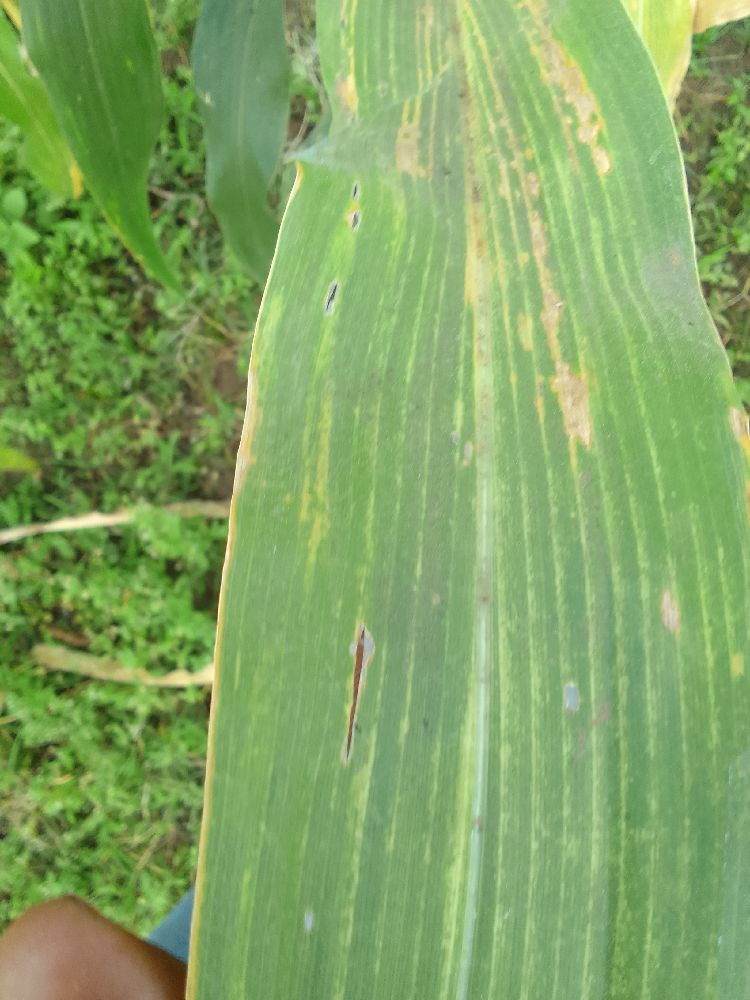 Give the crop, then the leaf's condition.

maize, maize lethal necrosis
